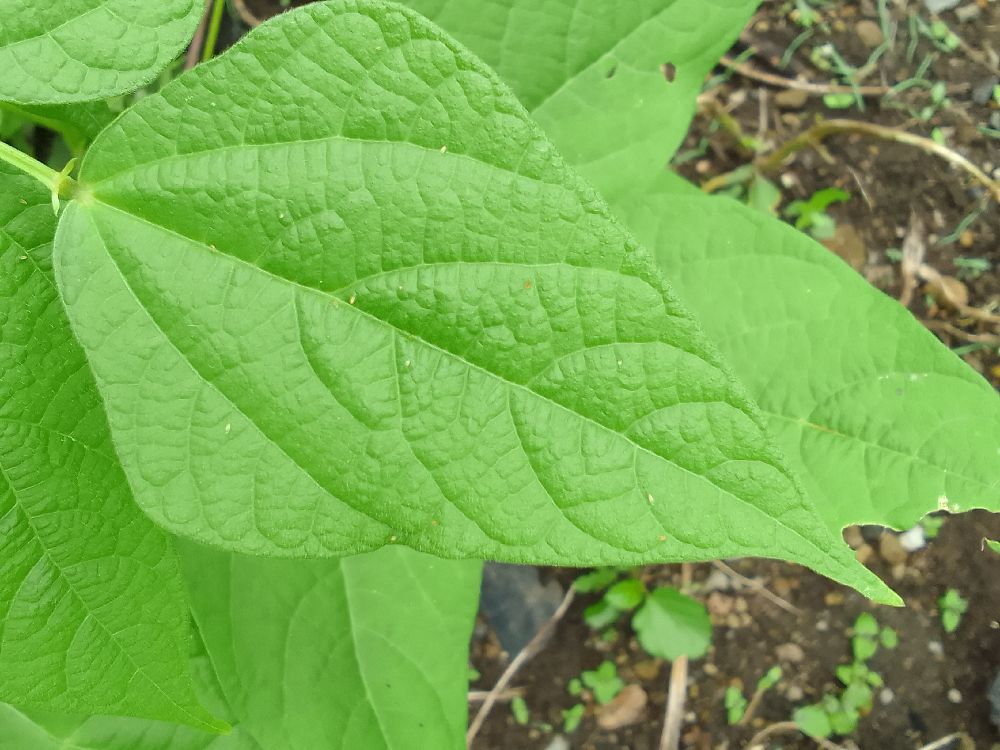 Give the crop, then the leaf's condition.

common bean, healthy
